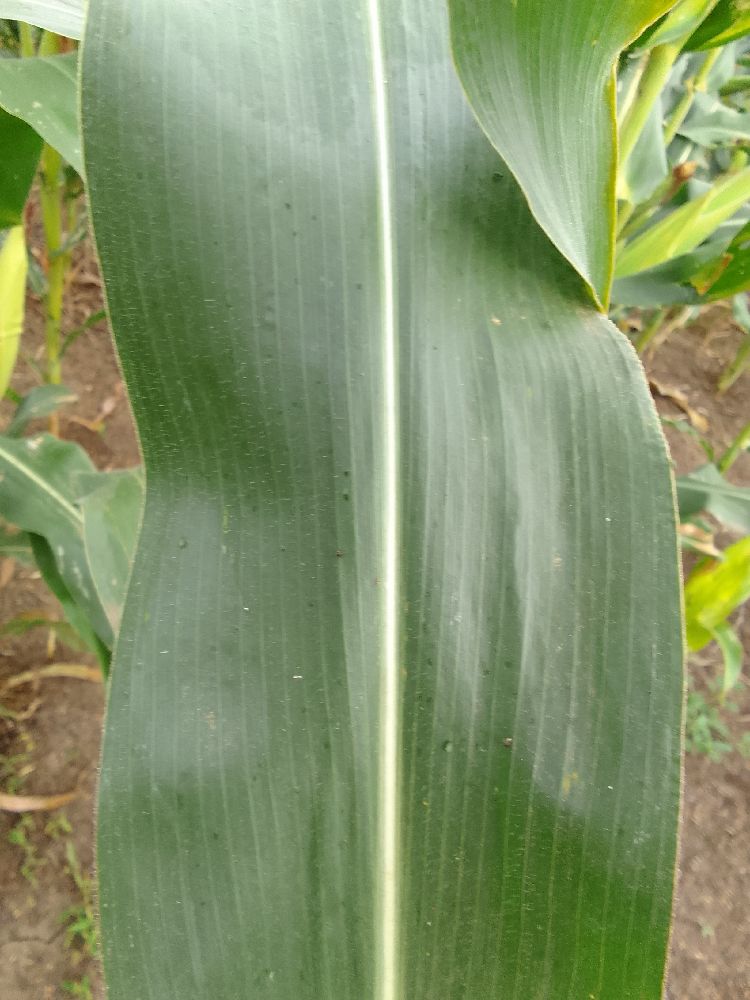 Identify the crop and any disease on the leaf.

maize, healthy
